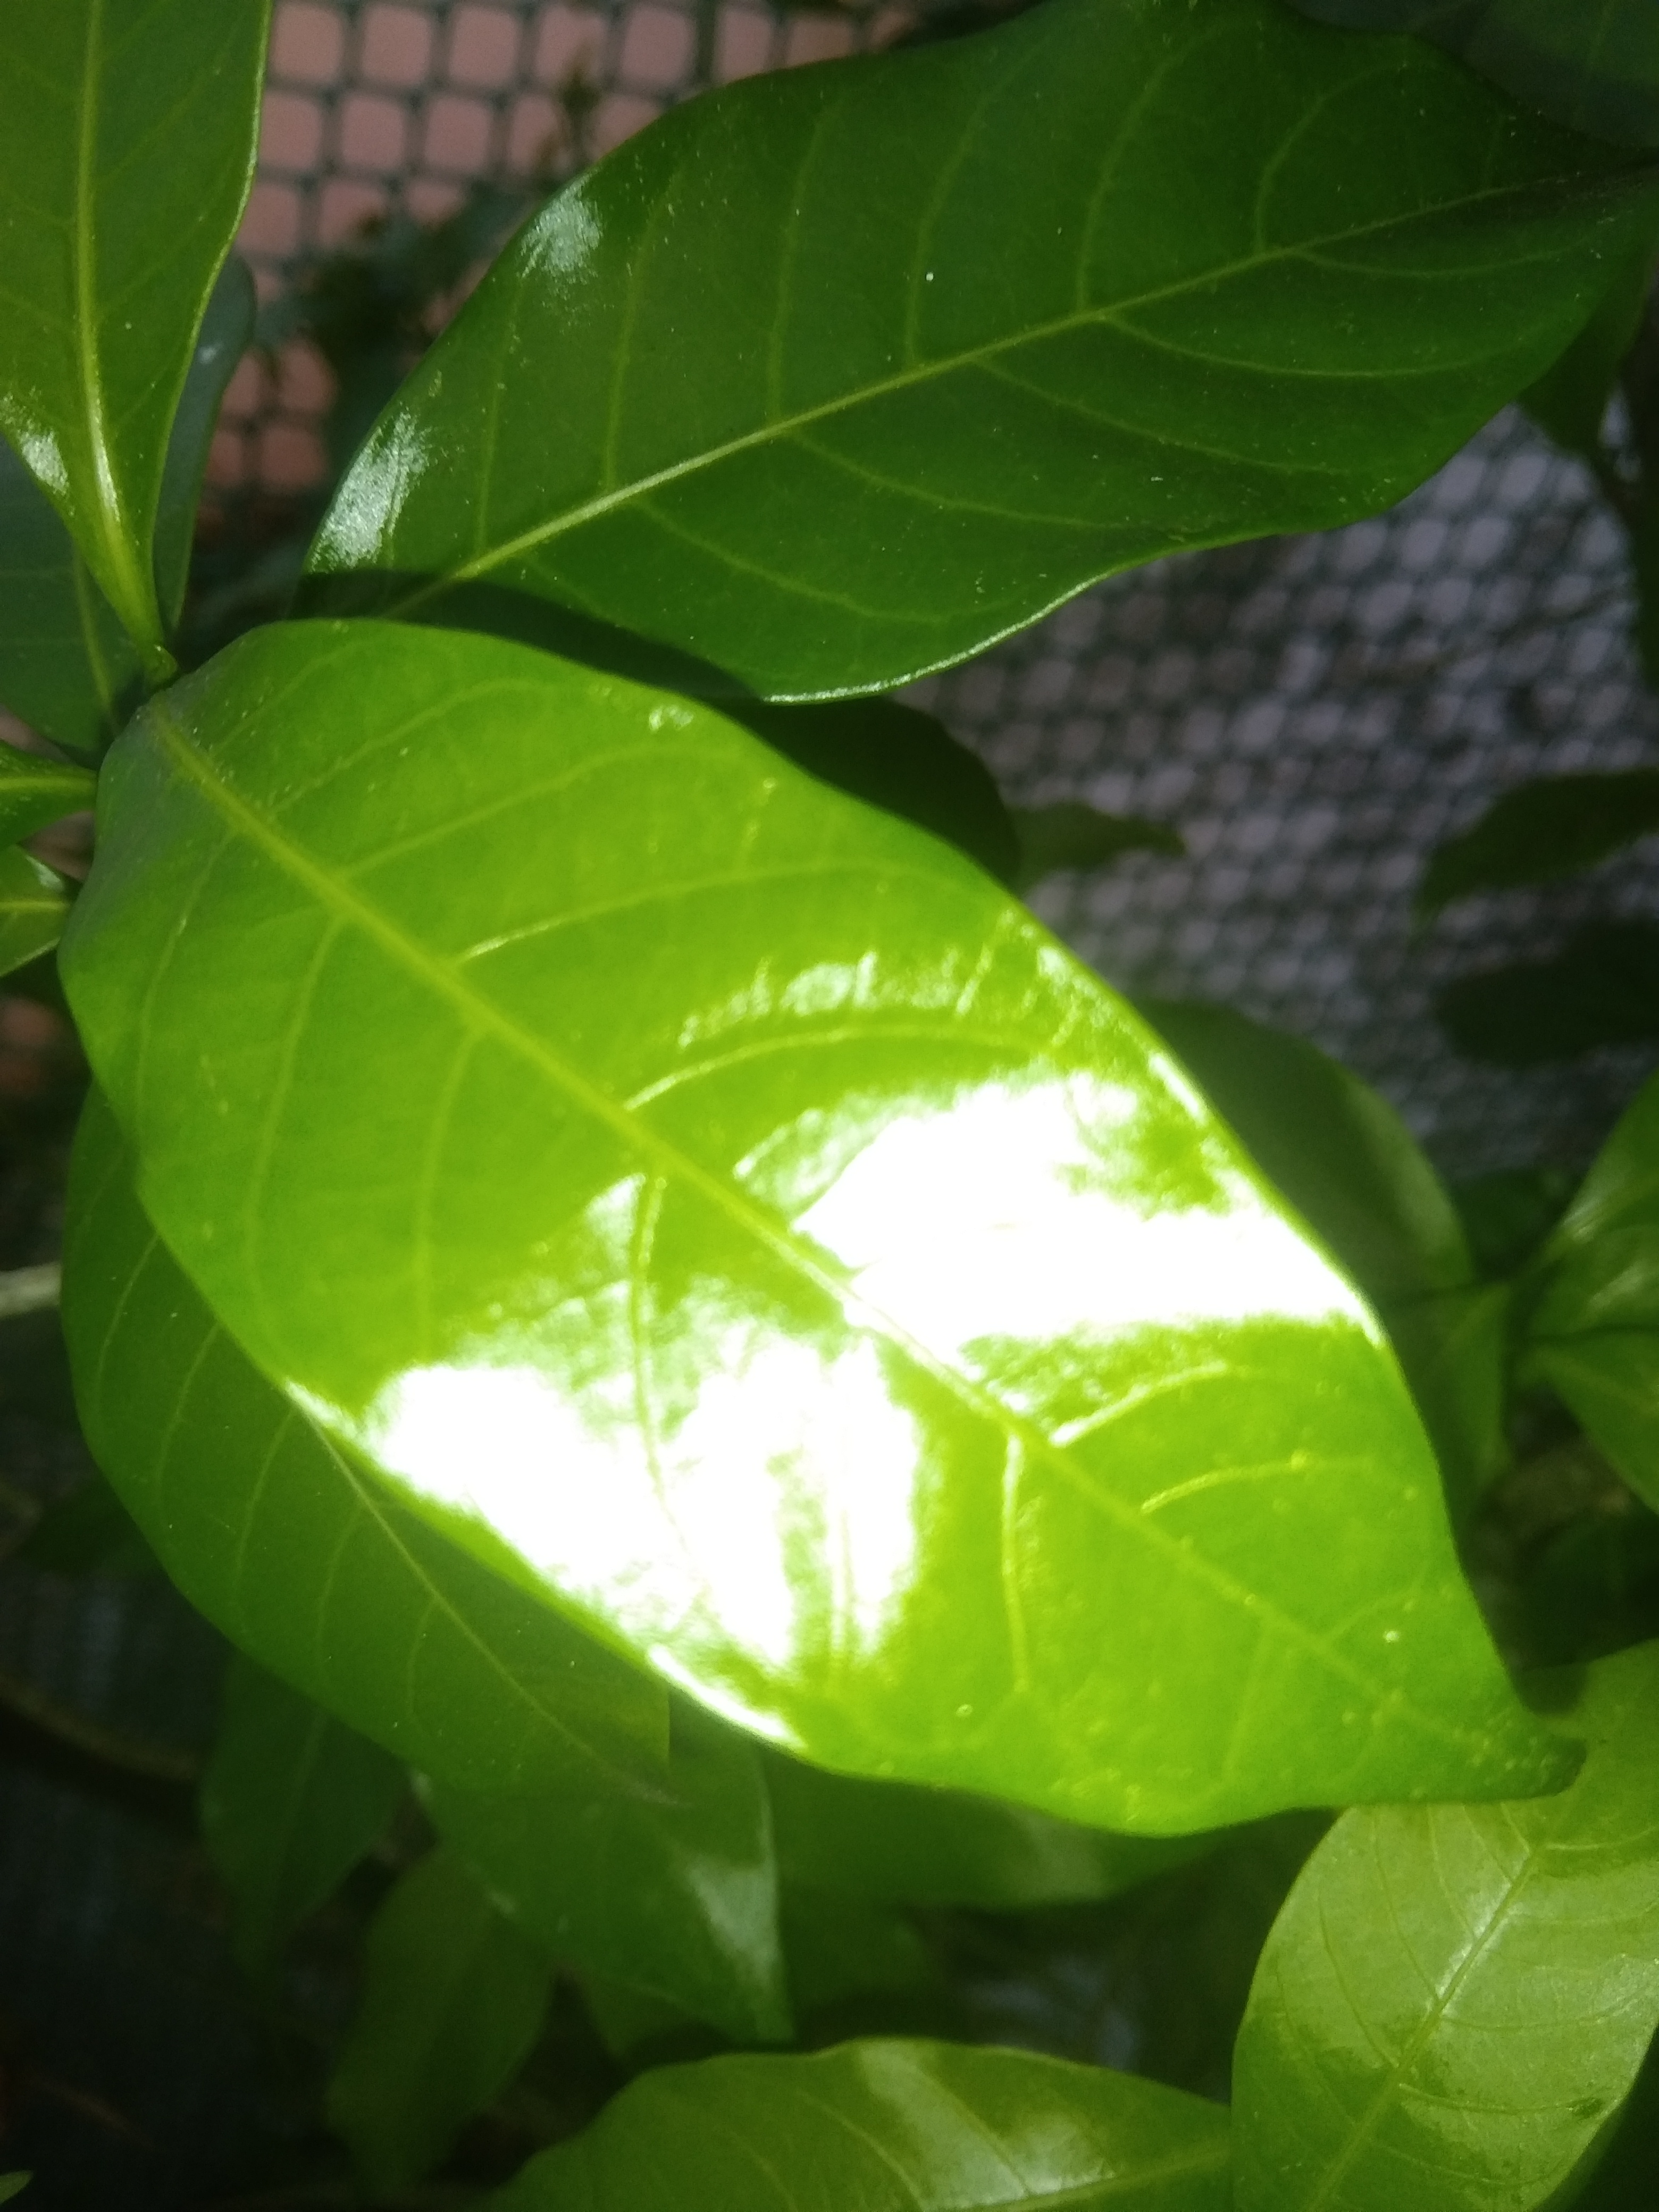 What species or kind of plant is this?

togor
